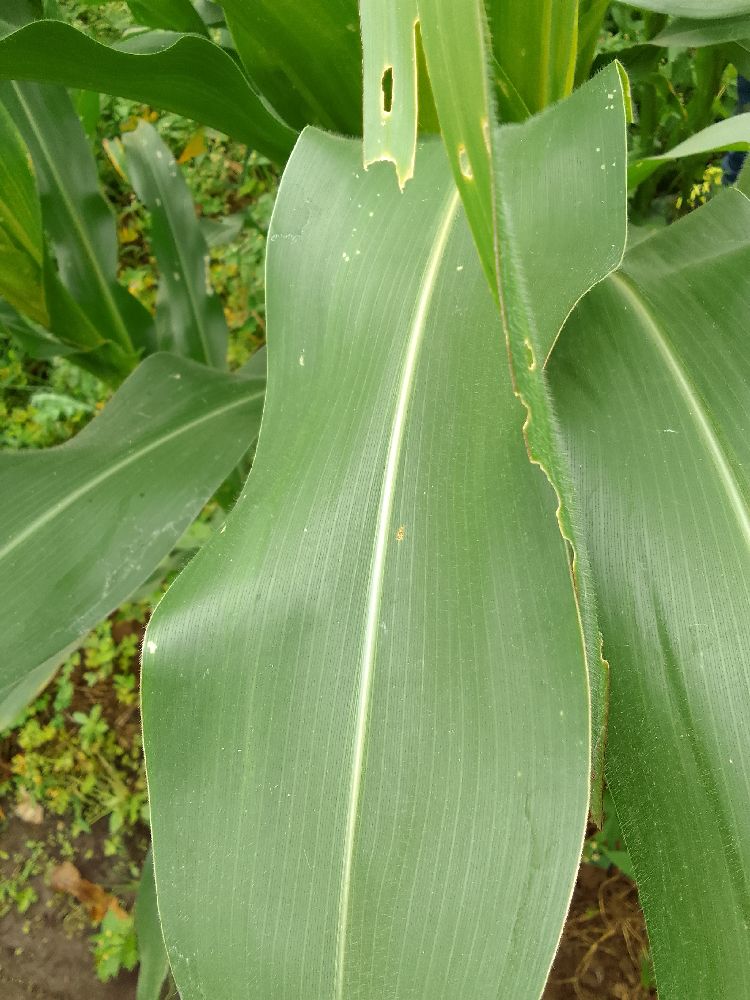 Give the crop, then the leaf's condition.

maize, healthy
